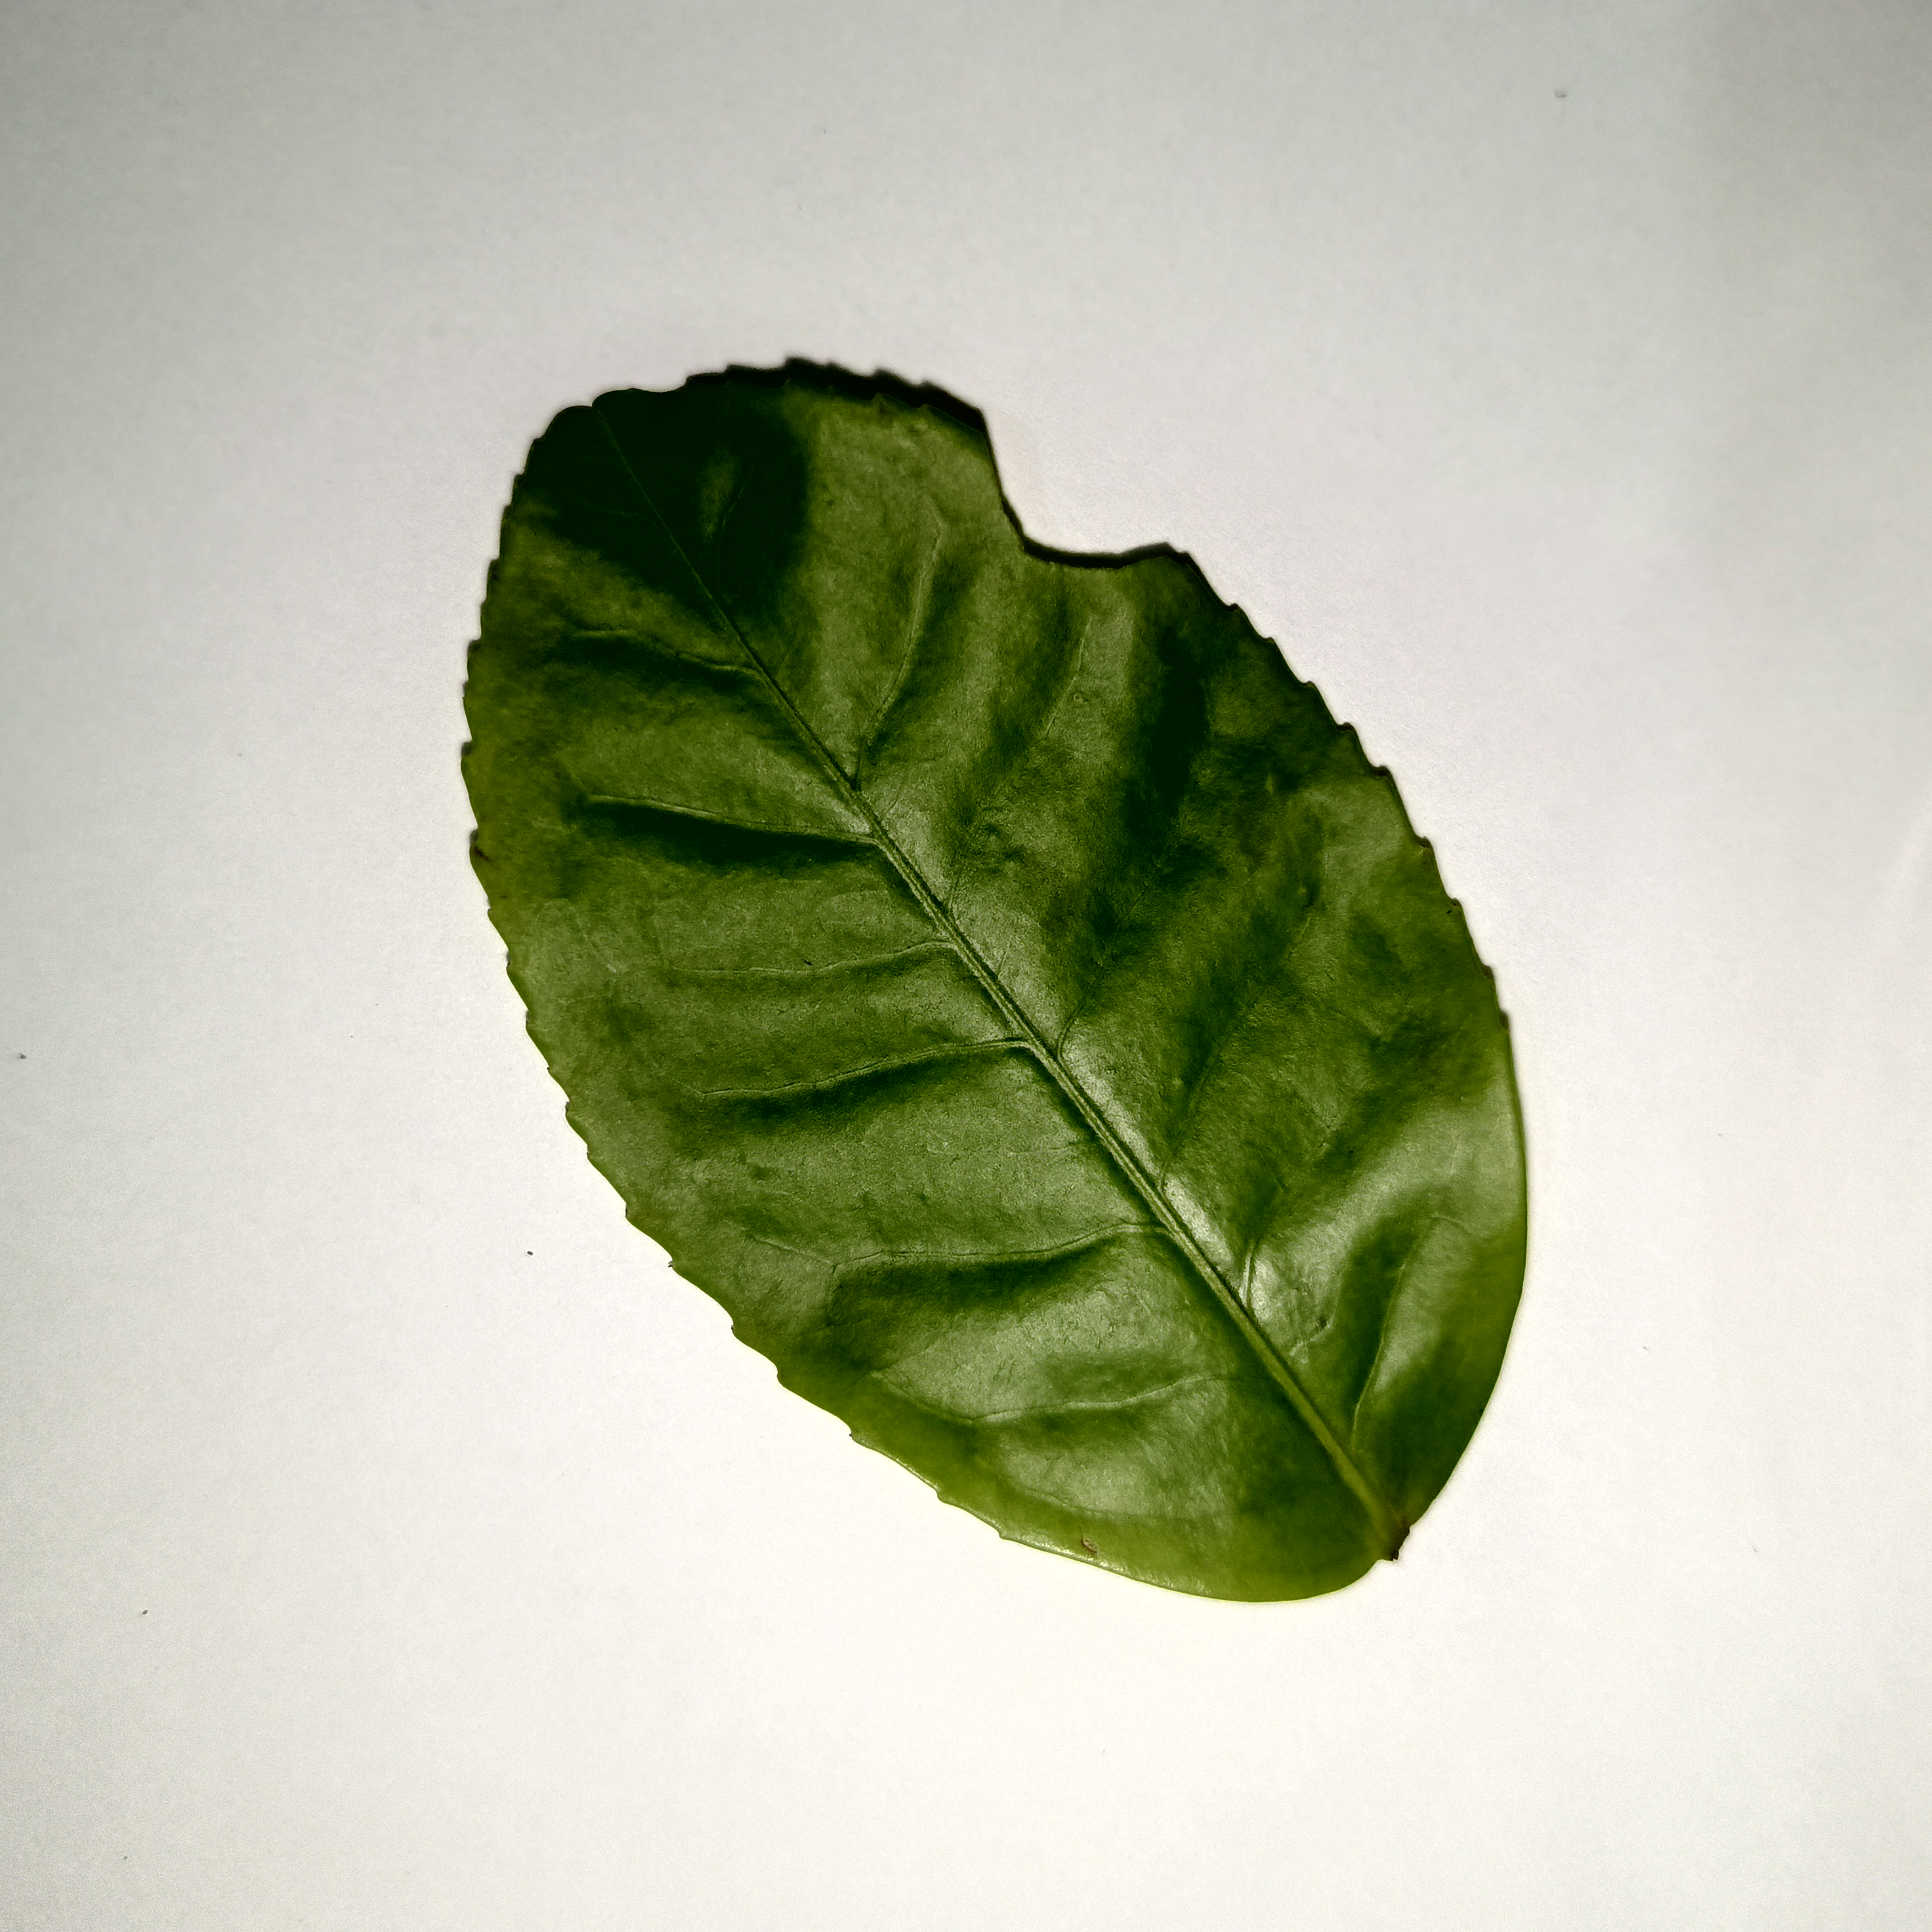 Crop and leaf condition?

tea, healthy
